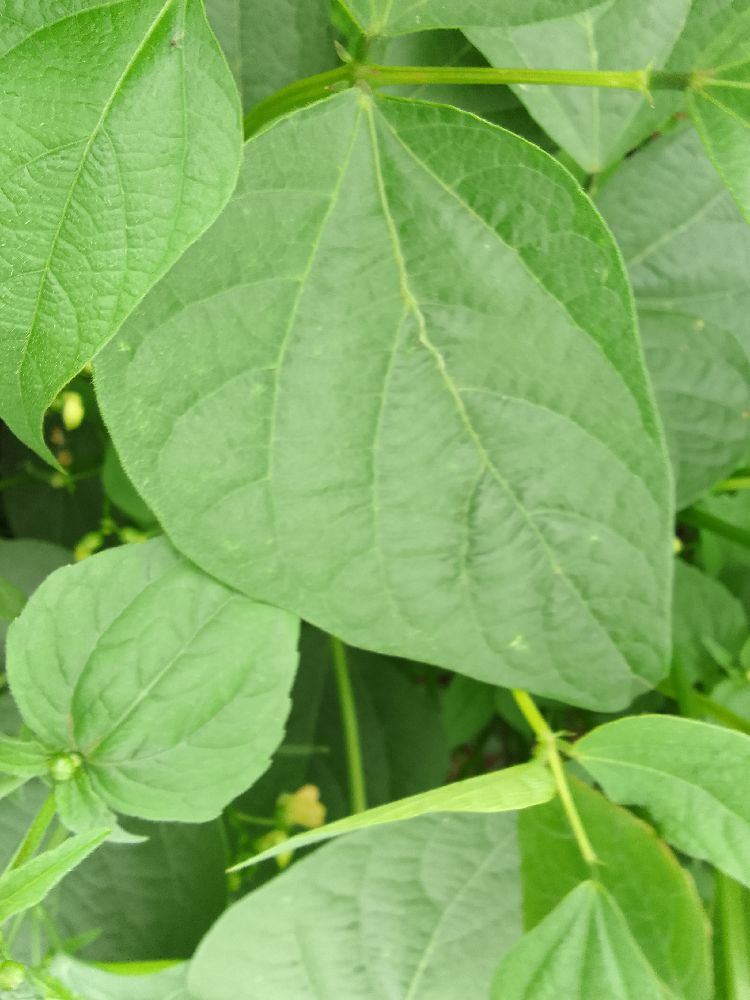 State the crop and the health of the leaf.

common bean, healthy
